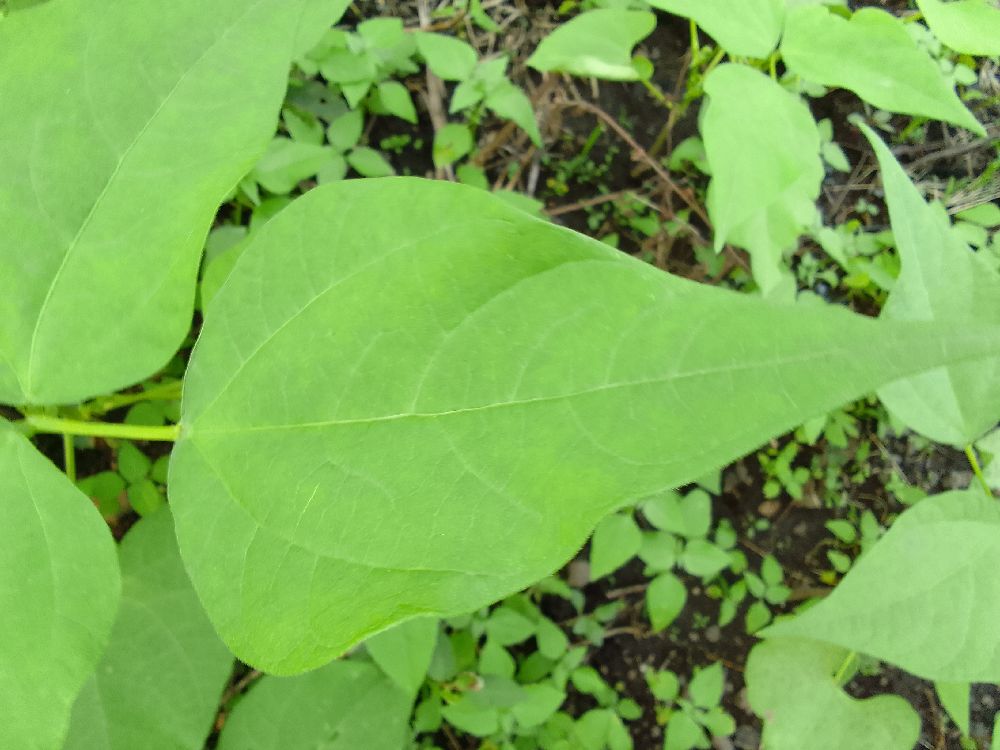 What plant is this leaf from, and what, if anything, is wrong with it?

common bean, healthy
